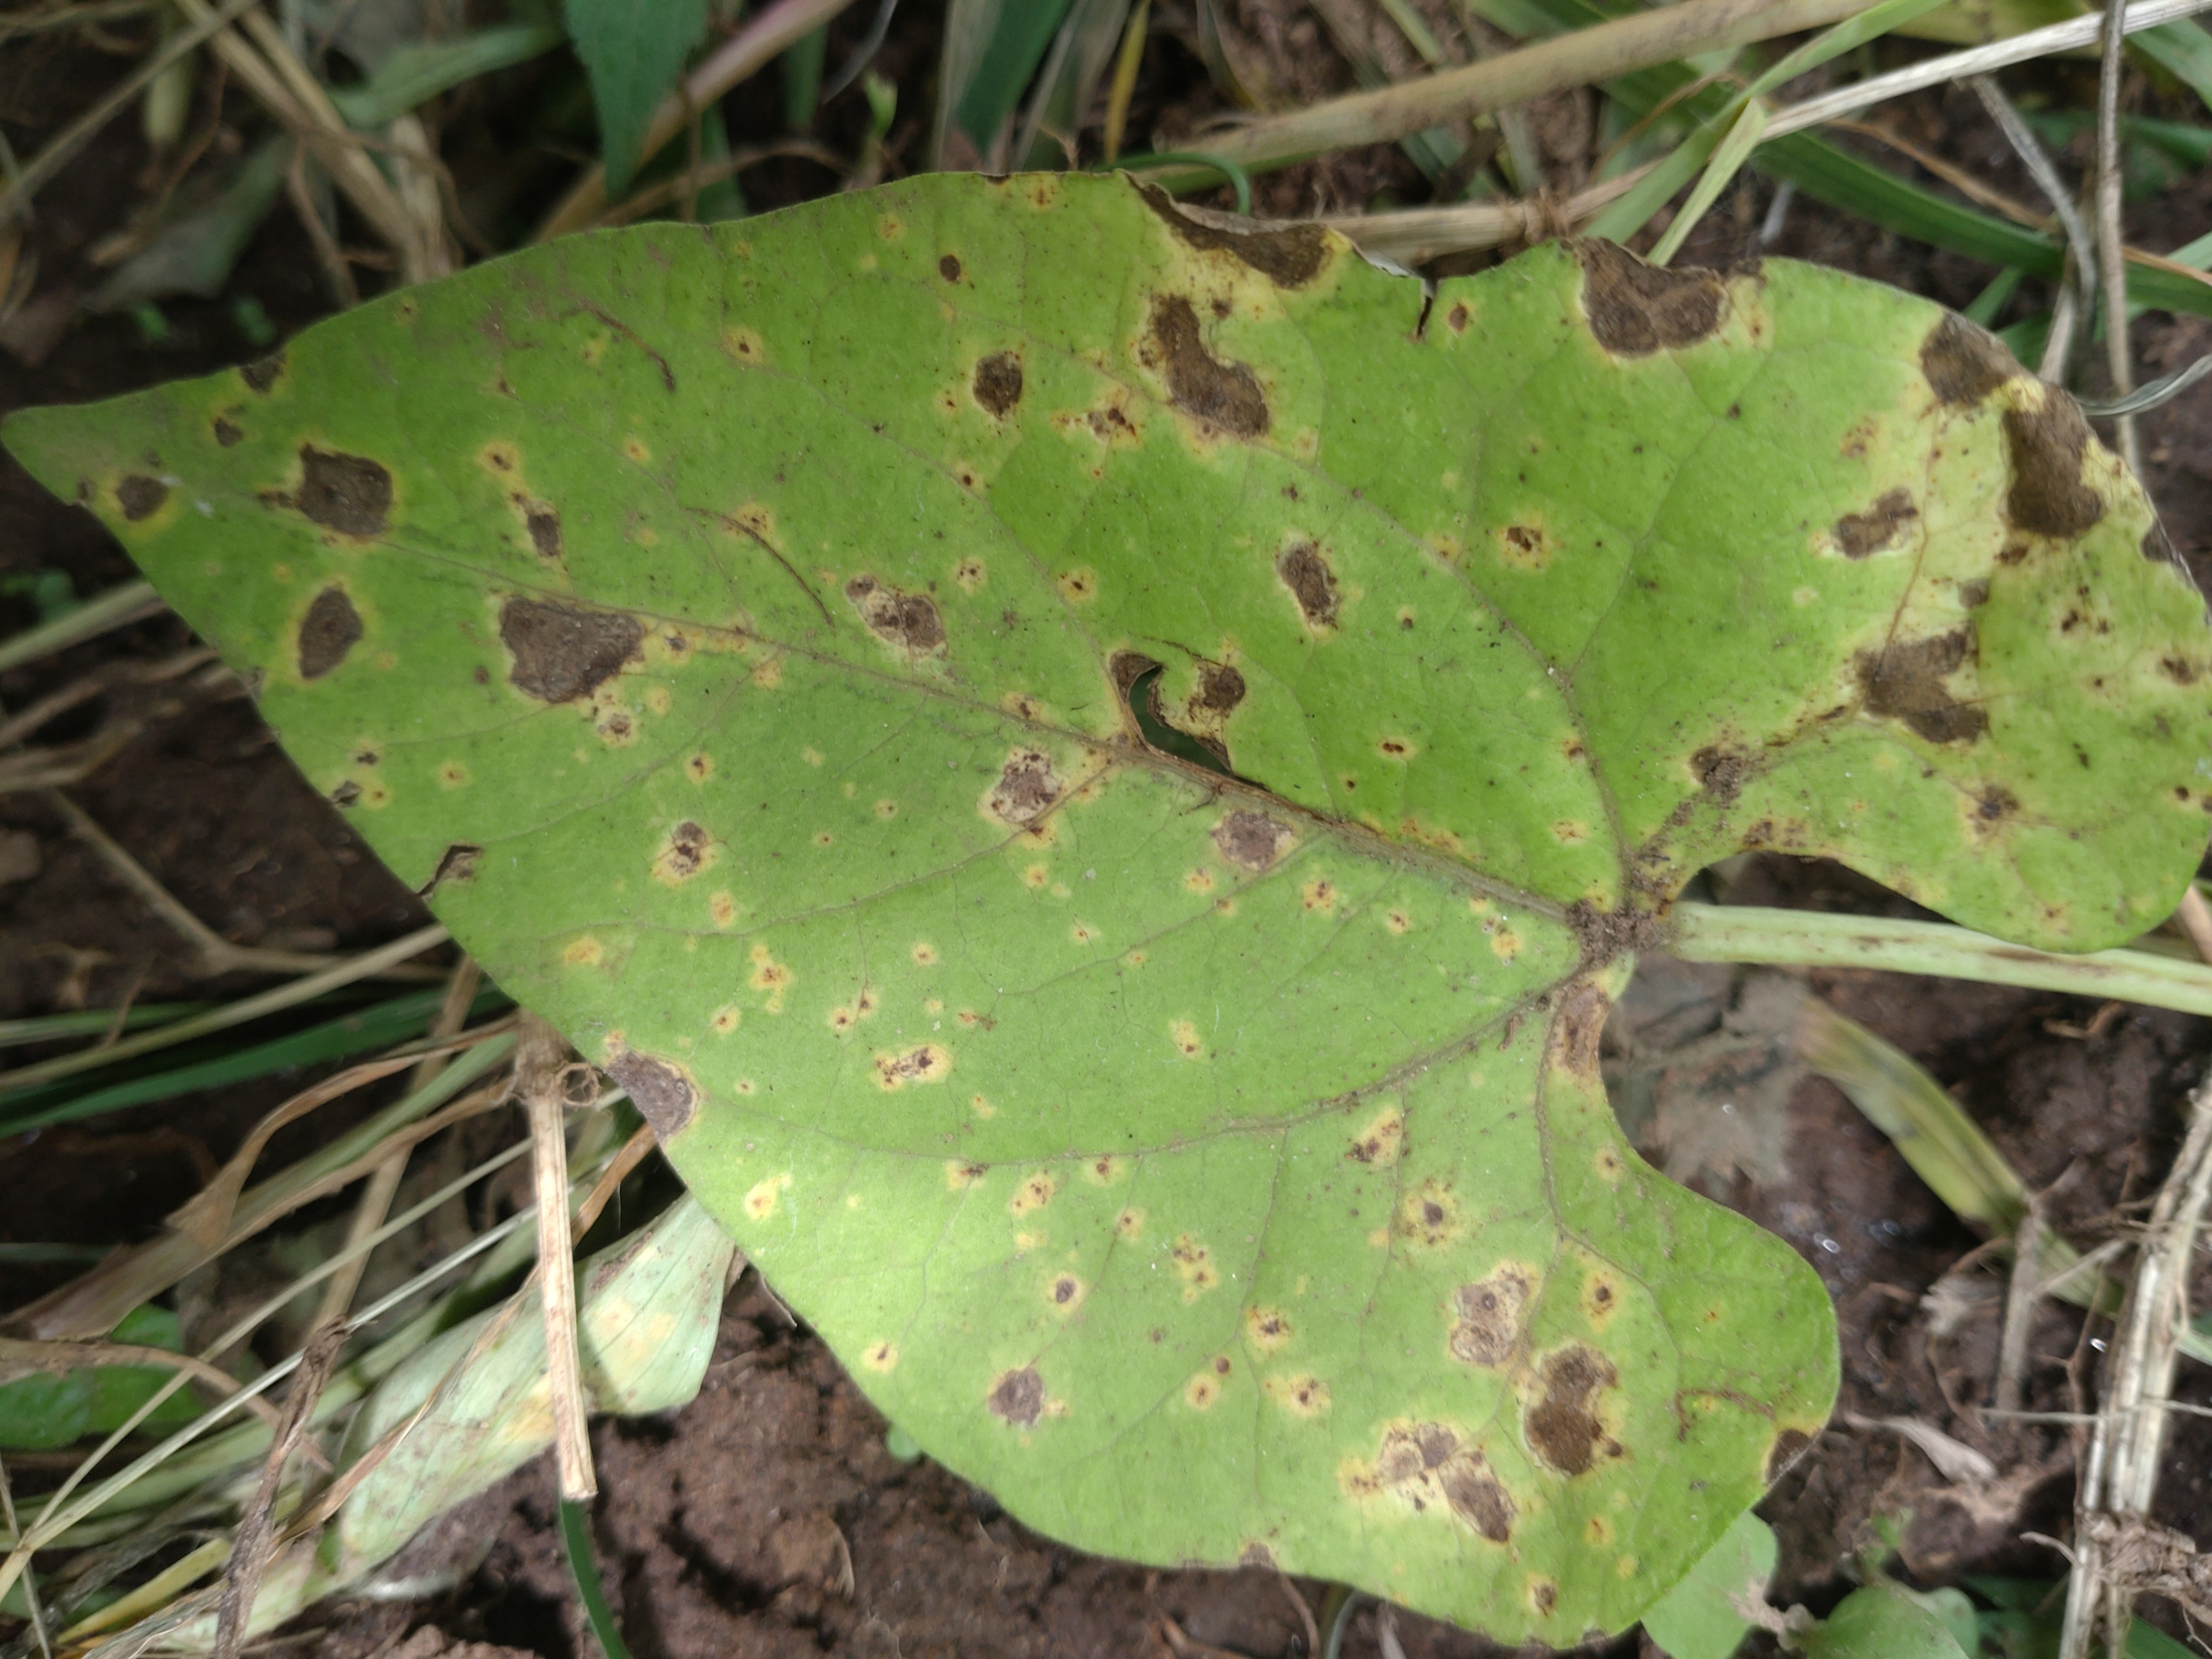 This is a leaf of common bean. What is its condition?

rust
